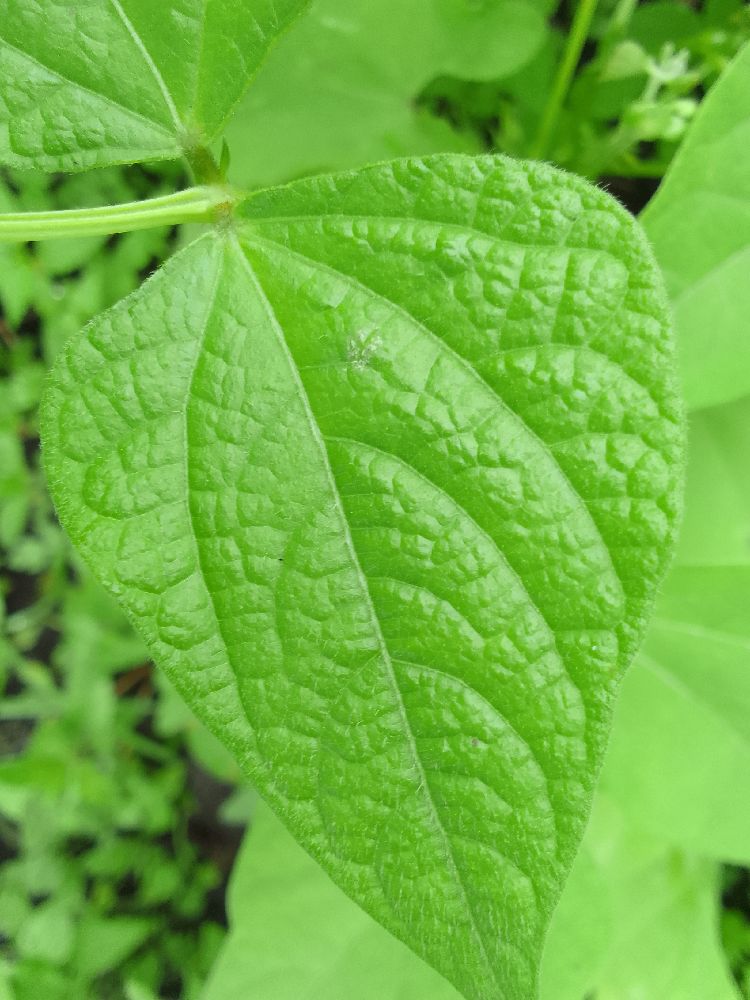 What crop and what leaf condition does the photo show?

common bean, healthy
